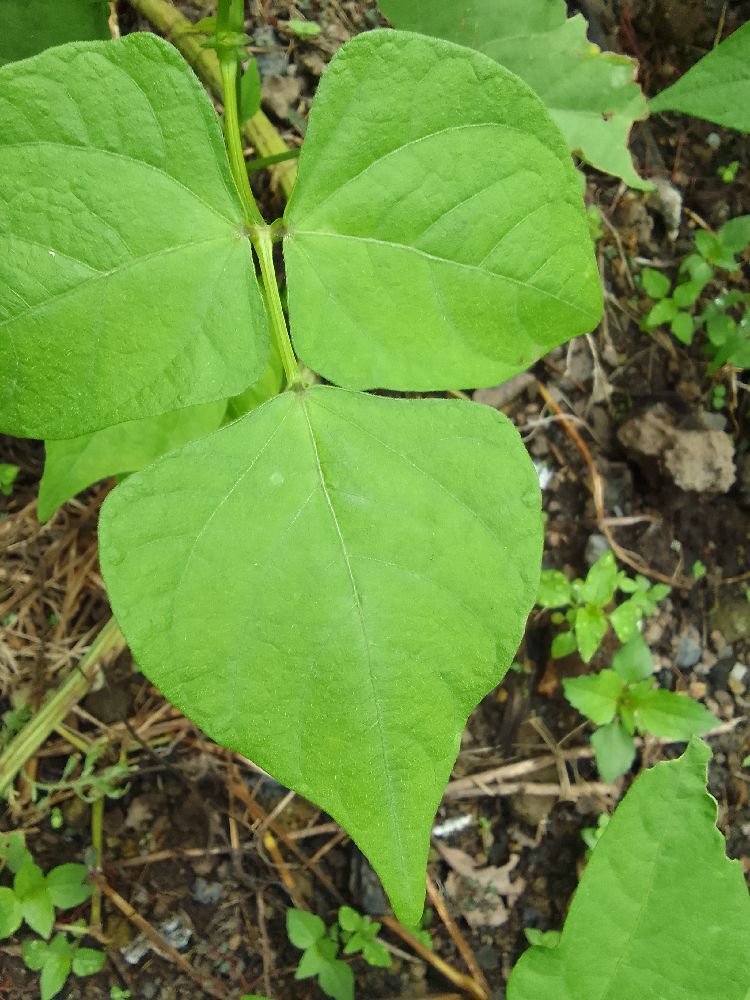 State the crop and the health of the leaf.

common bean, healthy
